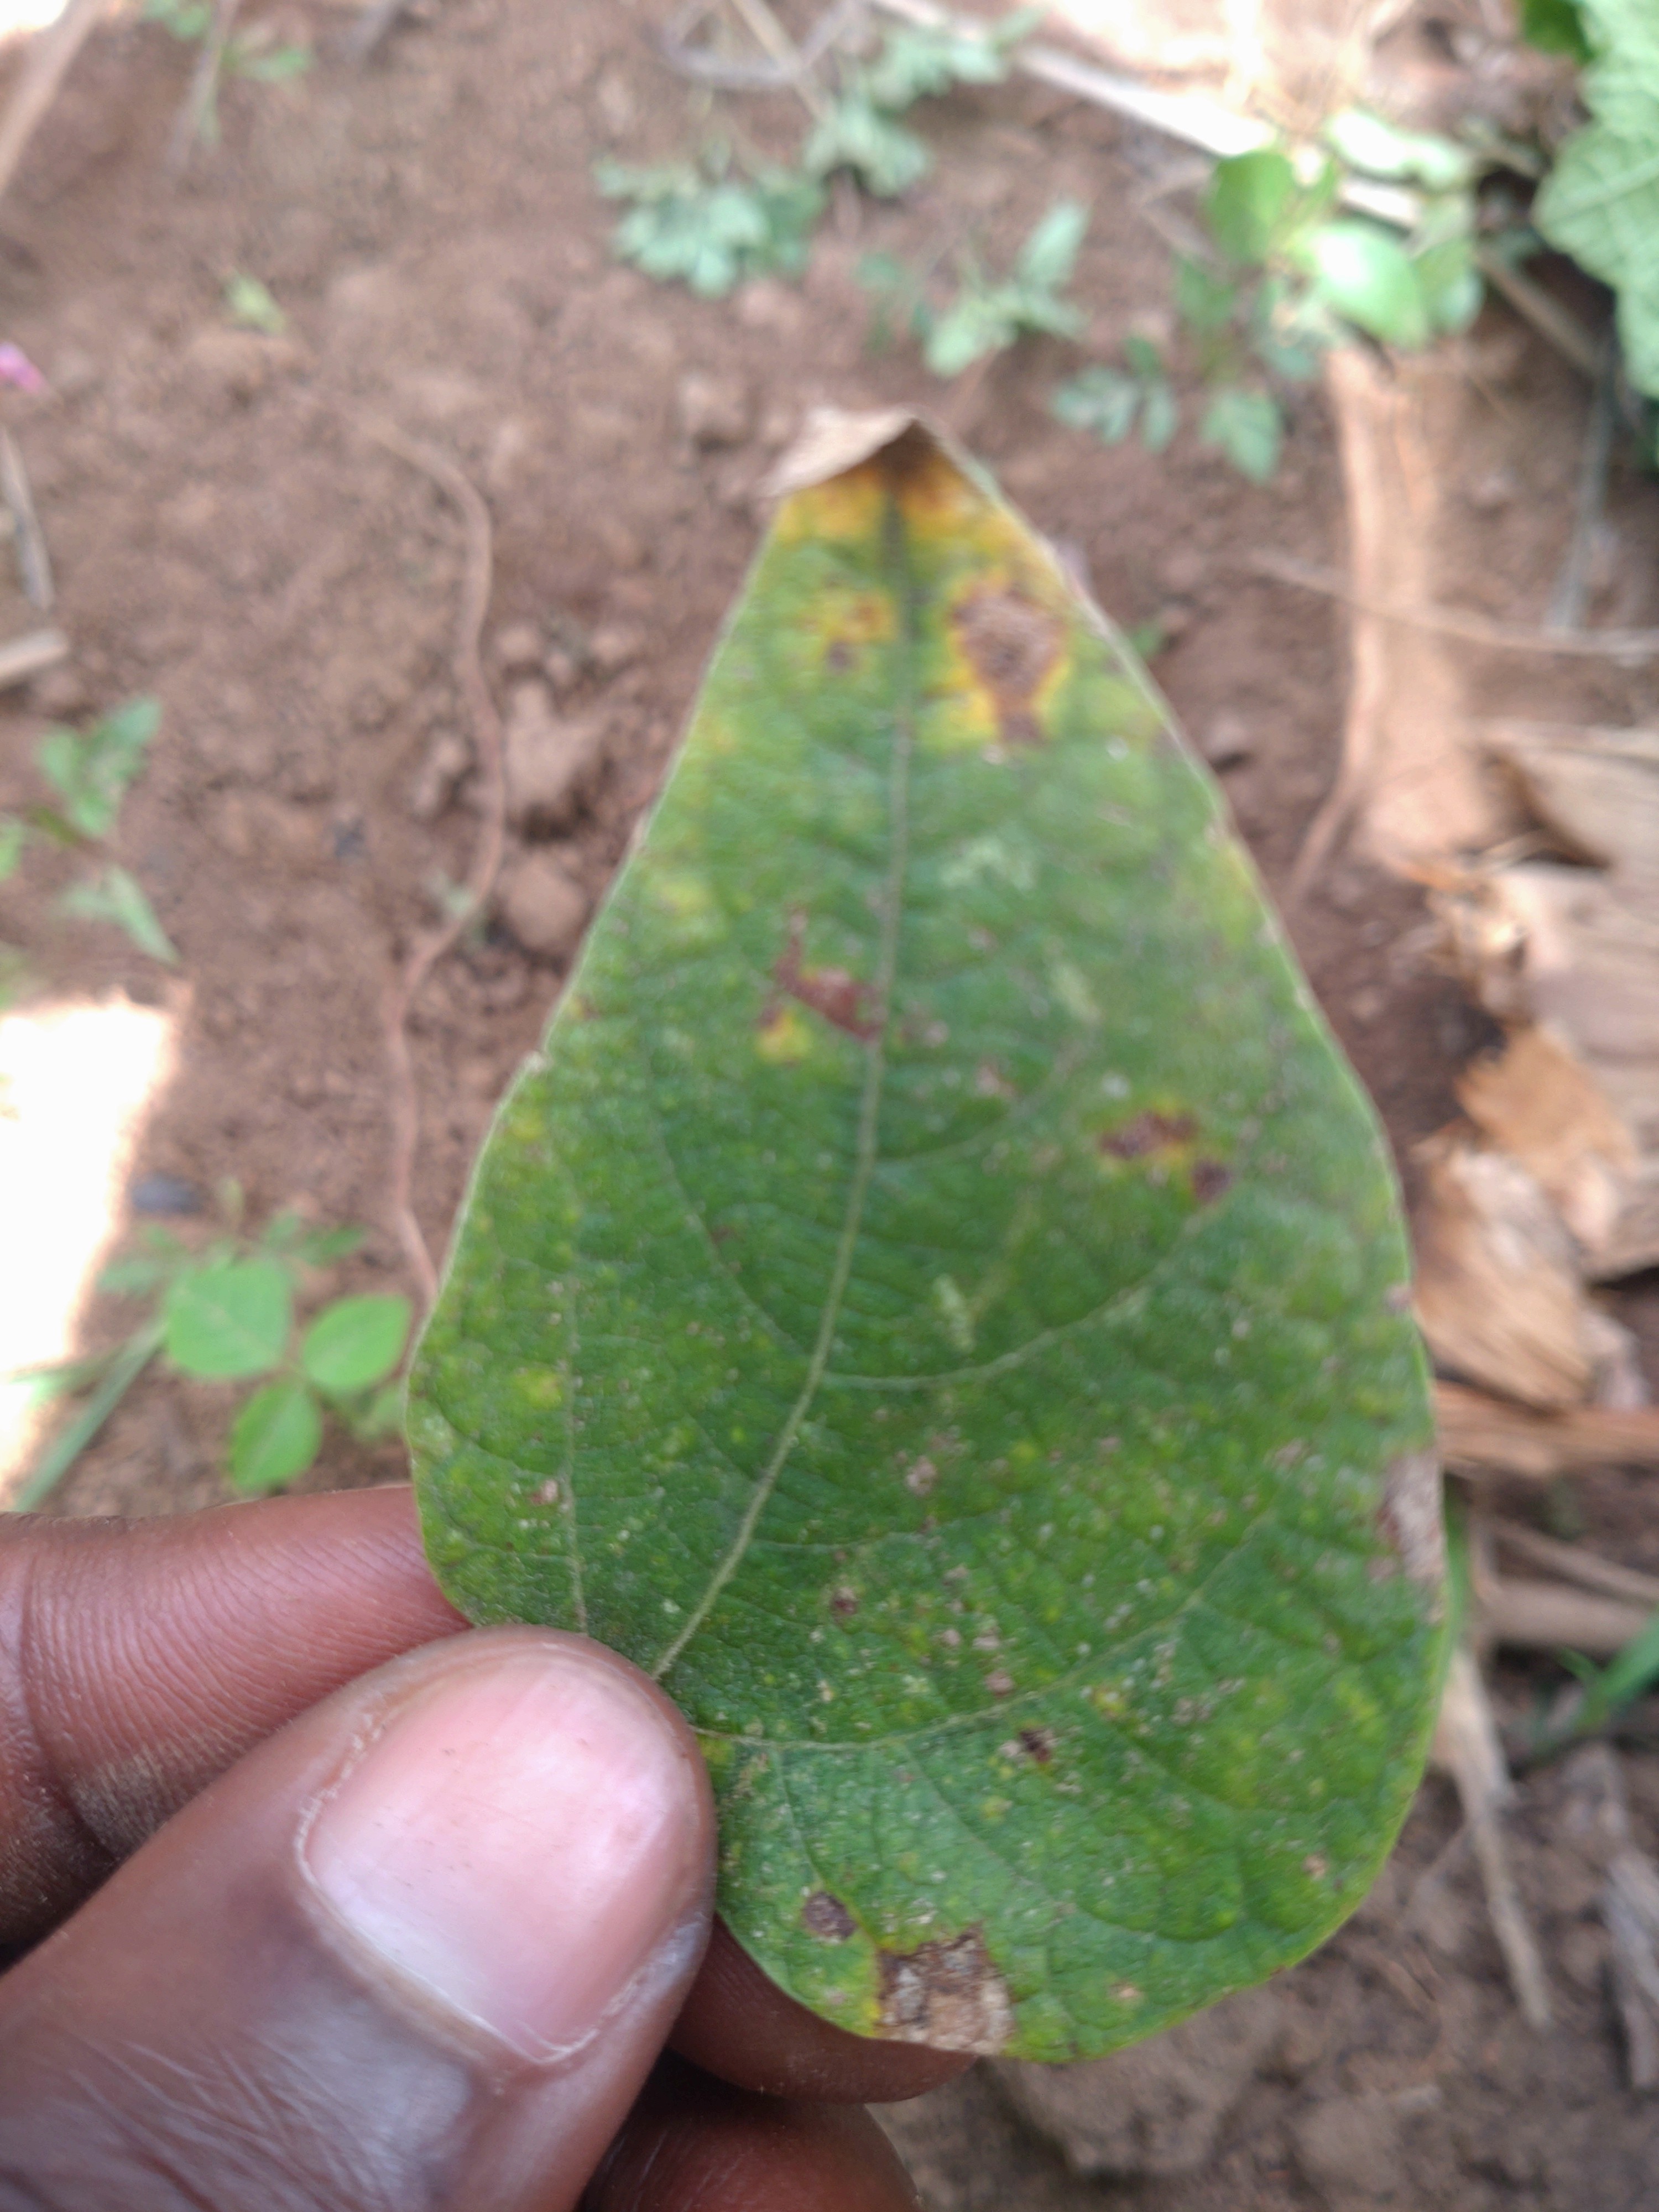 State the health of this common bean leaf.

rust
